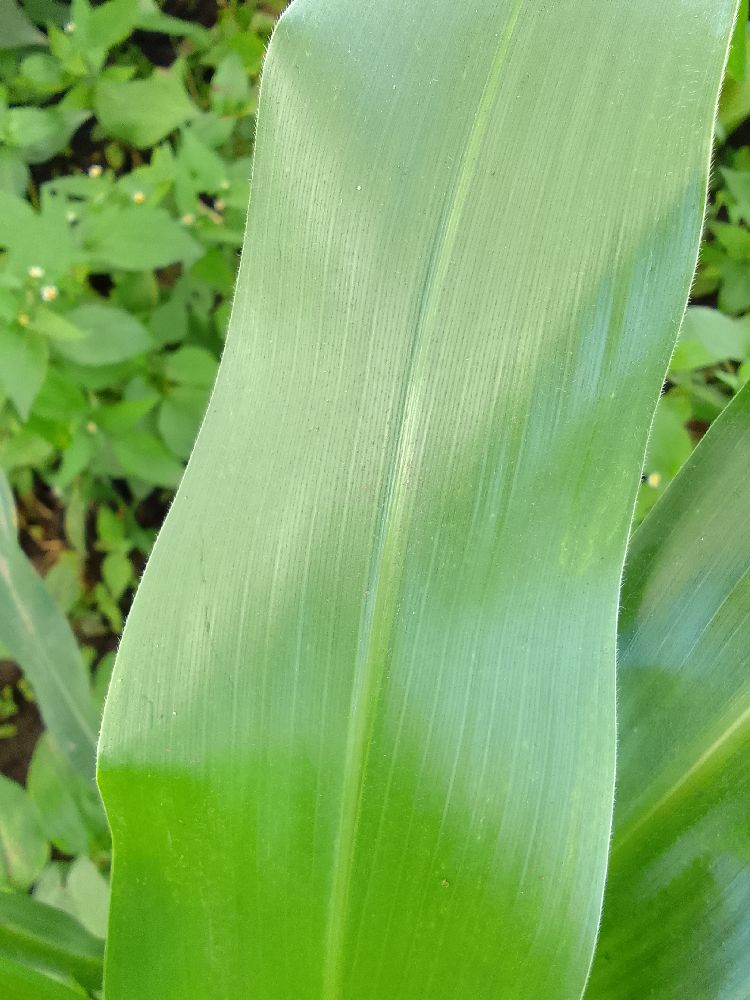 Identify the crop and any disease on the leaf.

maize, healthy
